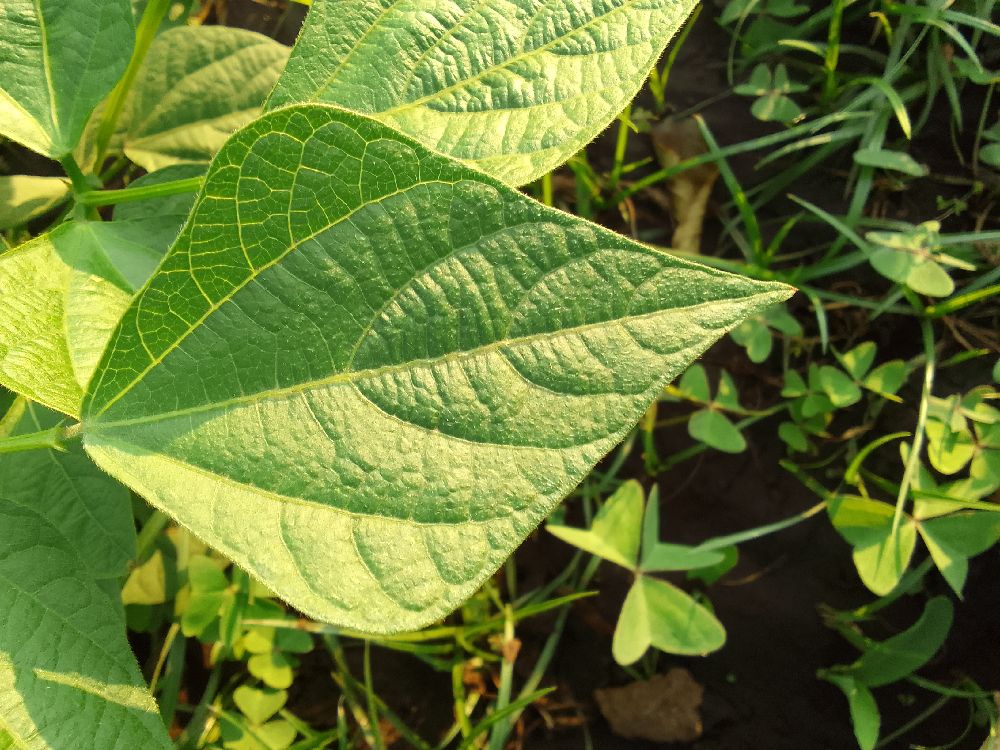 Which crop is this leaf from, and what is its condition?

common bean, healthy
